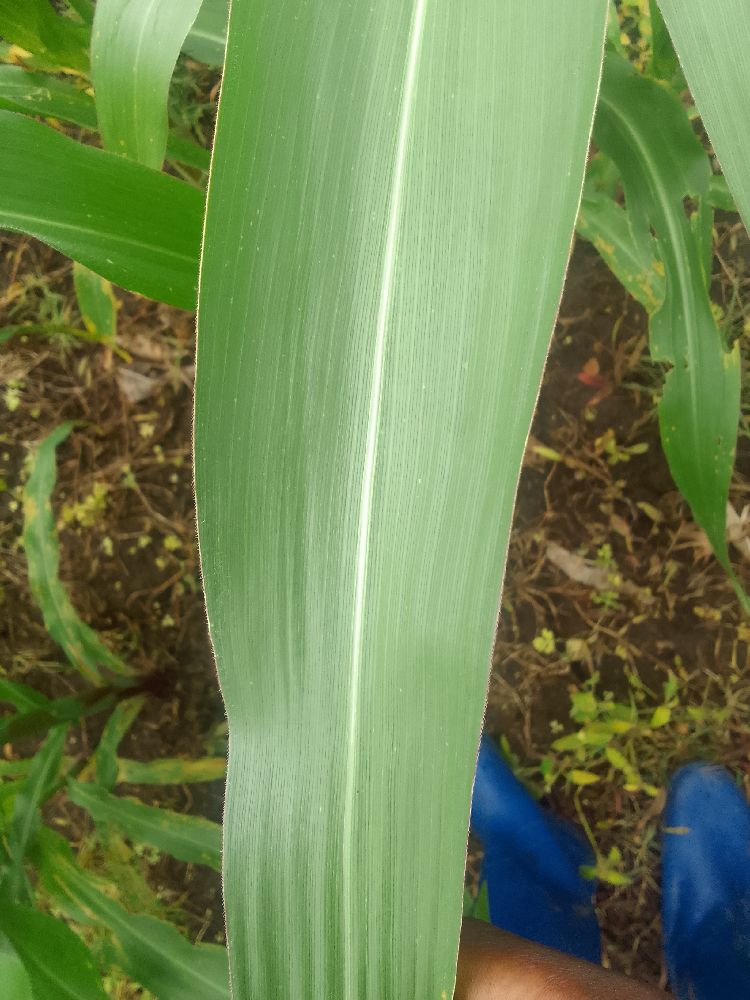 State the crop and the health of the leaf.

maize, healthy
